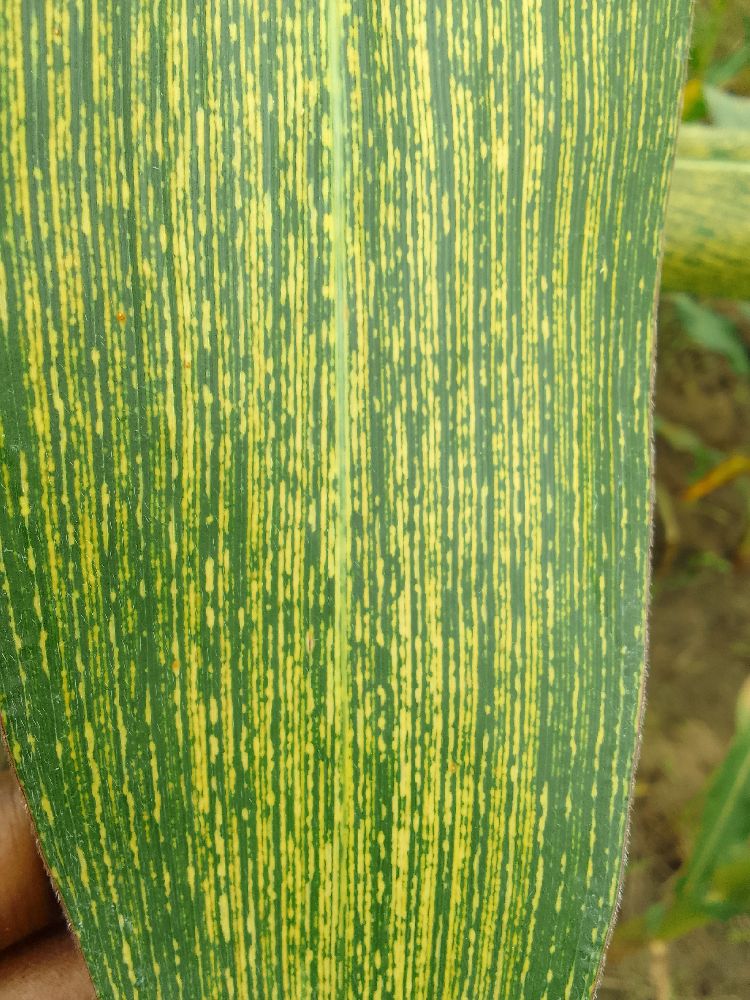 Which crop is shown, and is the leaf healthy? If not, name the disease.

maize, maize streak virus
